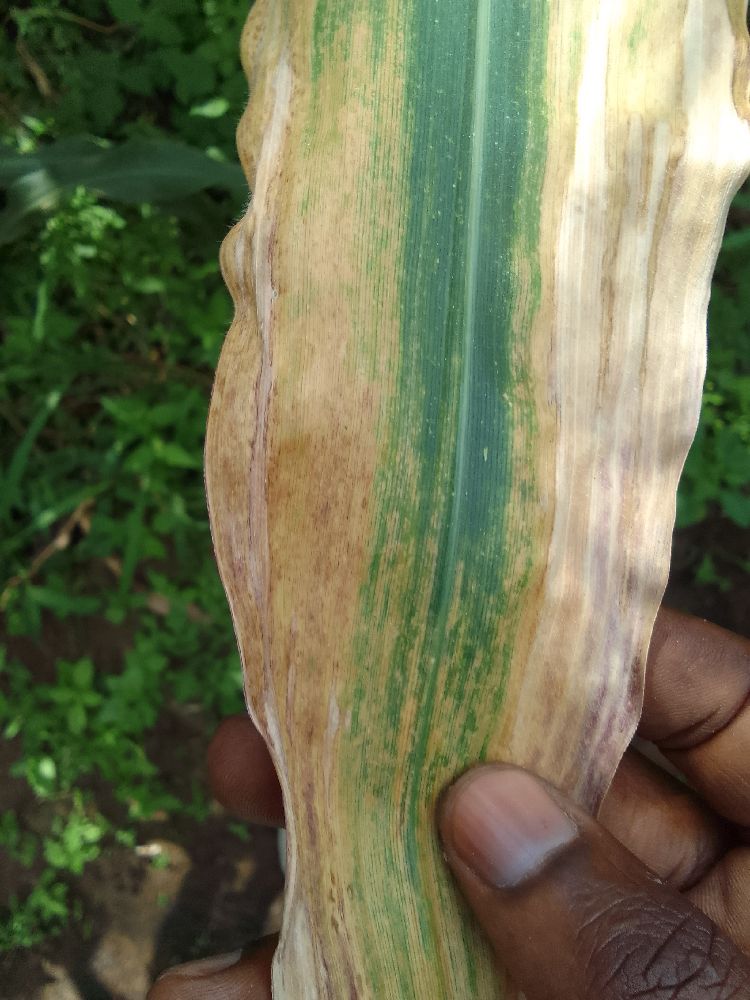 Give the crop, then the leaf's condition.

maize, maize lethal necrosis
